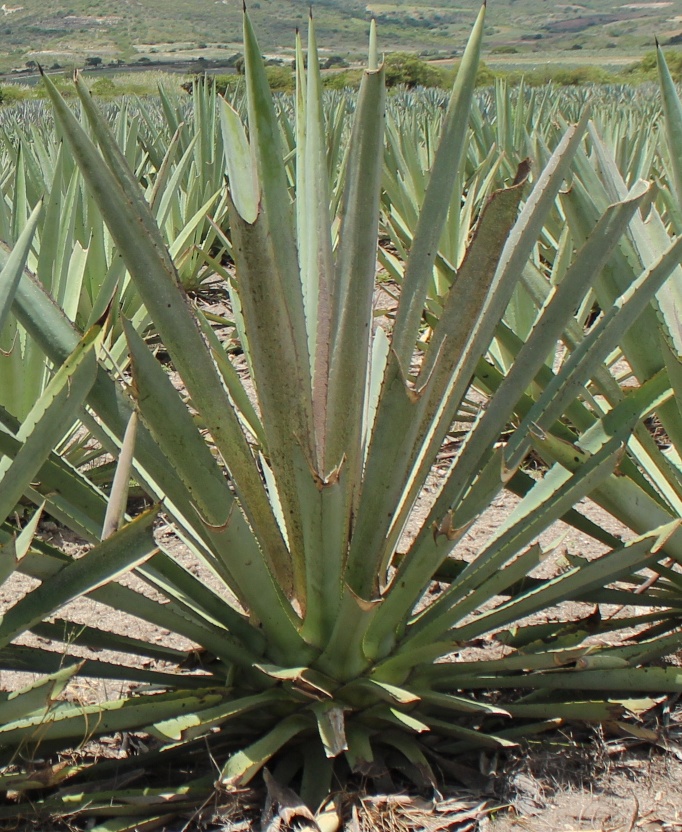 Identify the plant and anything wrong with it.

agave, spotted
